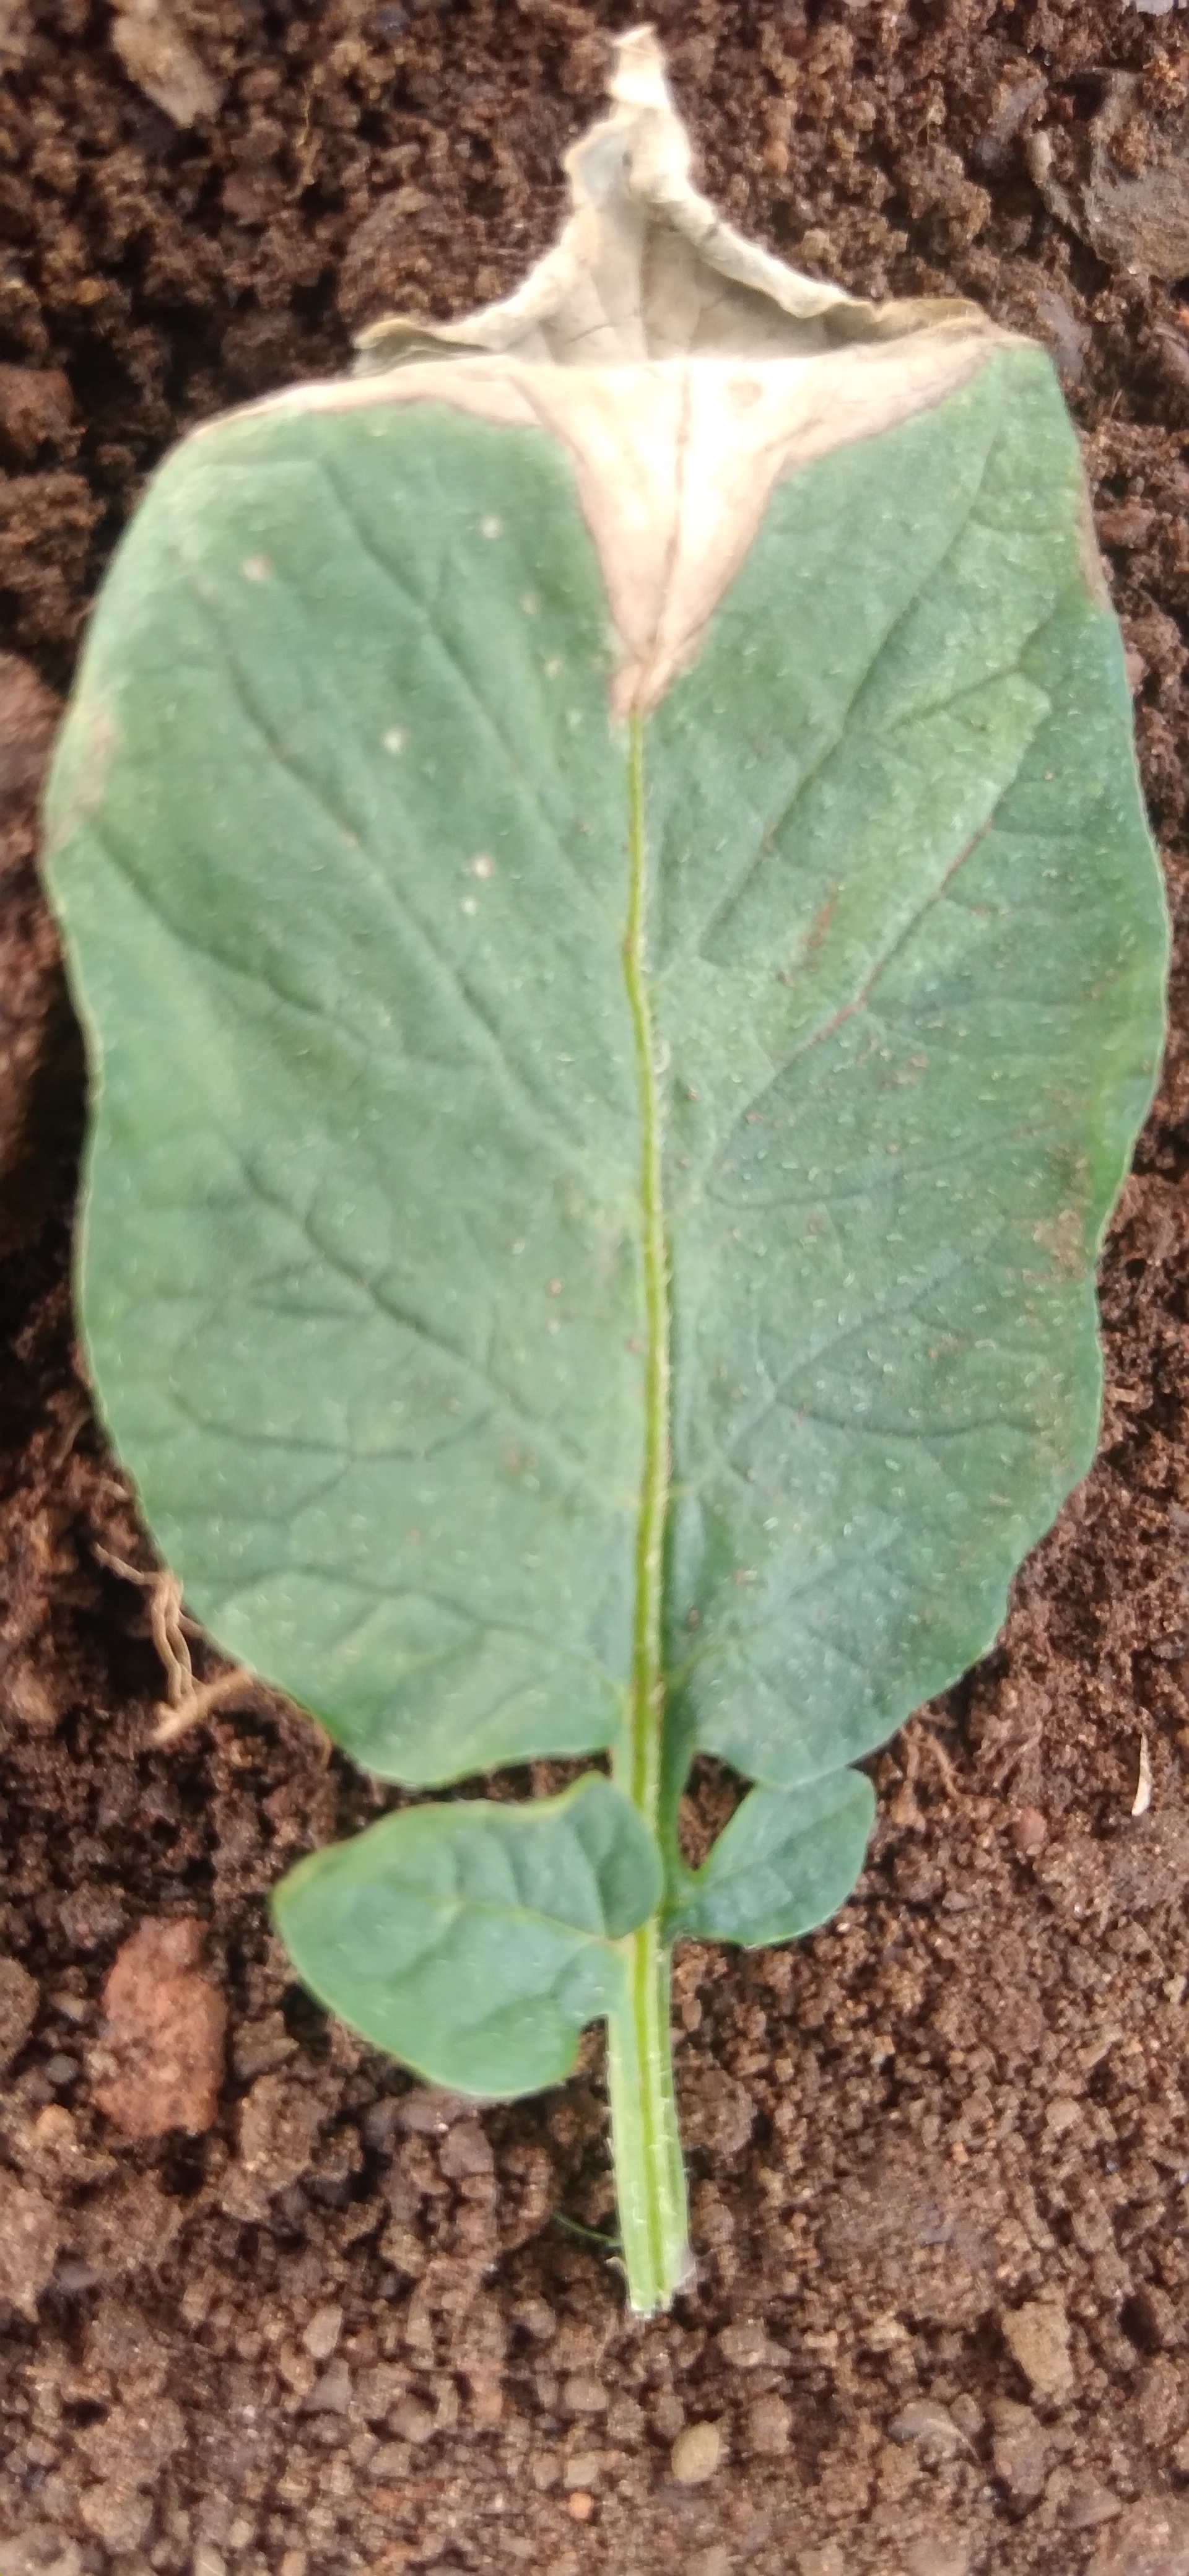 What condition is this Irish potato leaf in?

early blight
